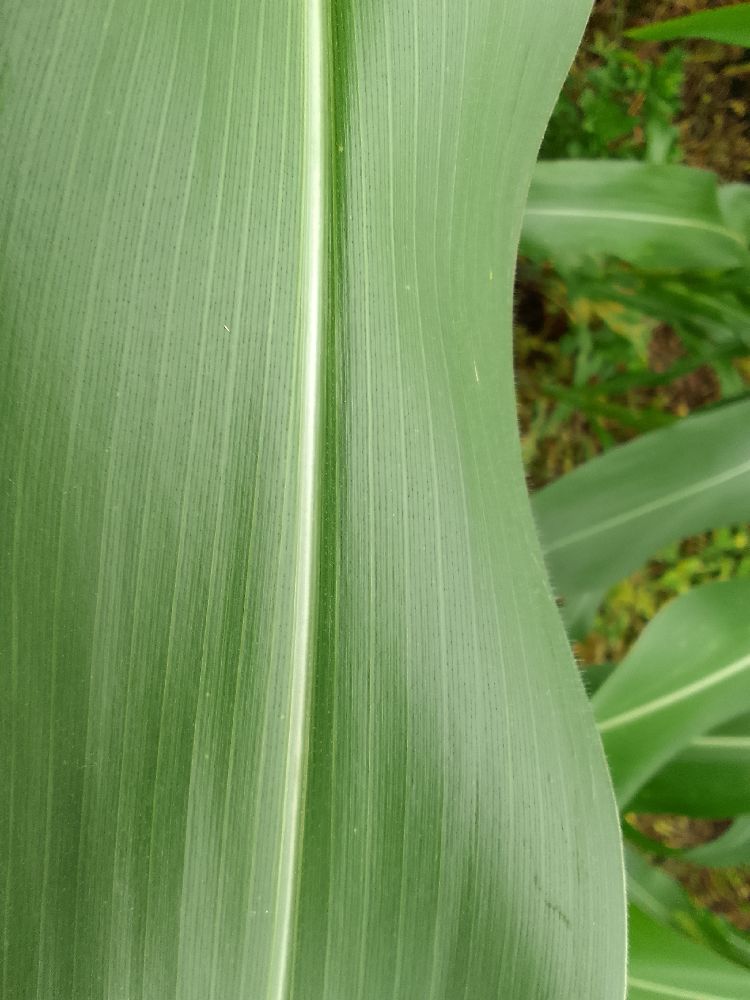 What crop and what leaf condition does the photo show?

maize, healthy
